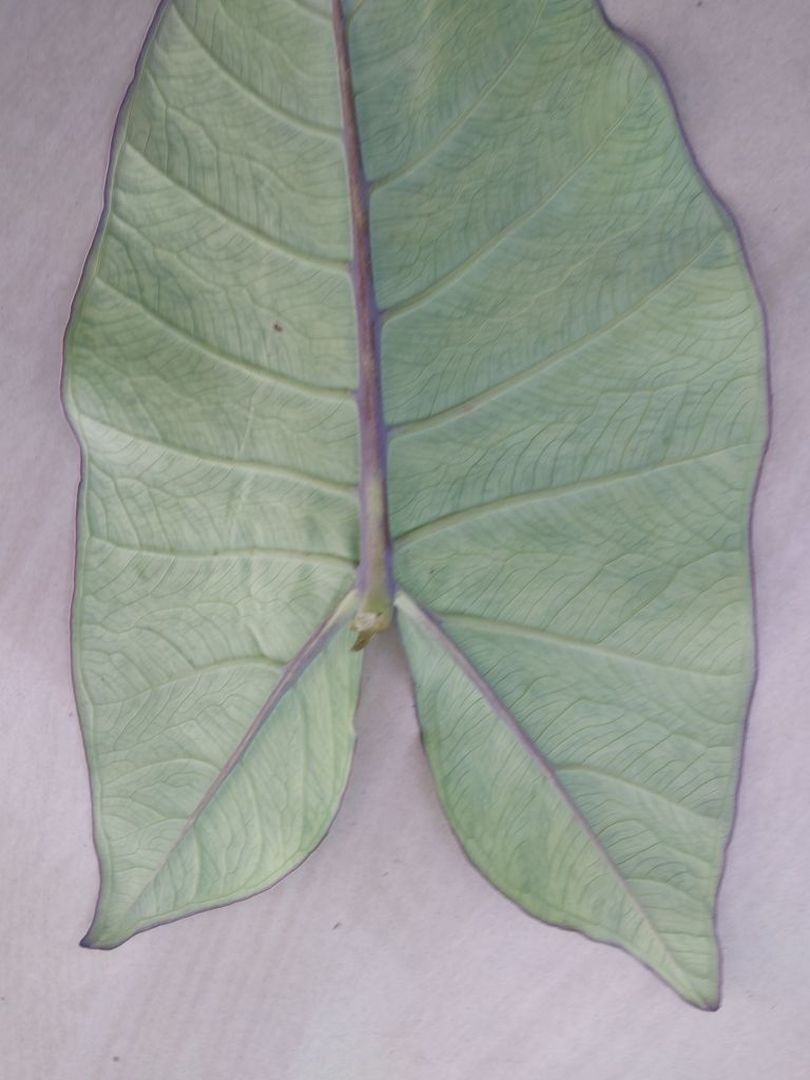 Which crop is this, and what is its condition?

taro, mosaic
